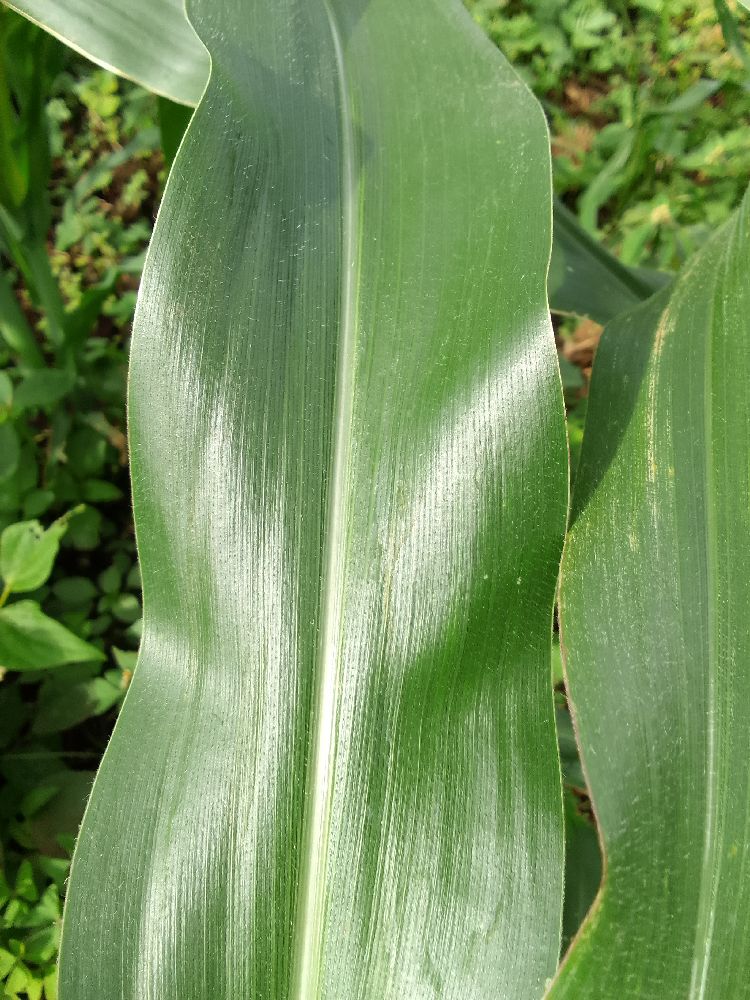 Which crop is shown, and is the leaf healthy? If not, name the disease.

maize, healthy
